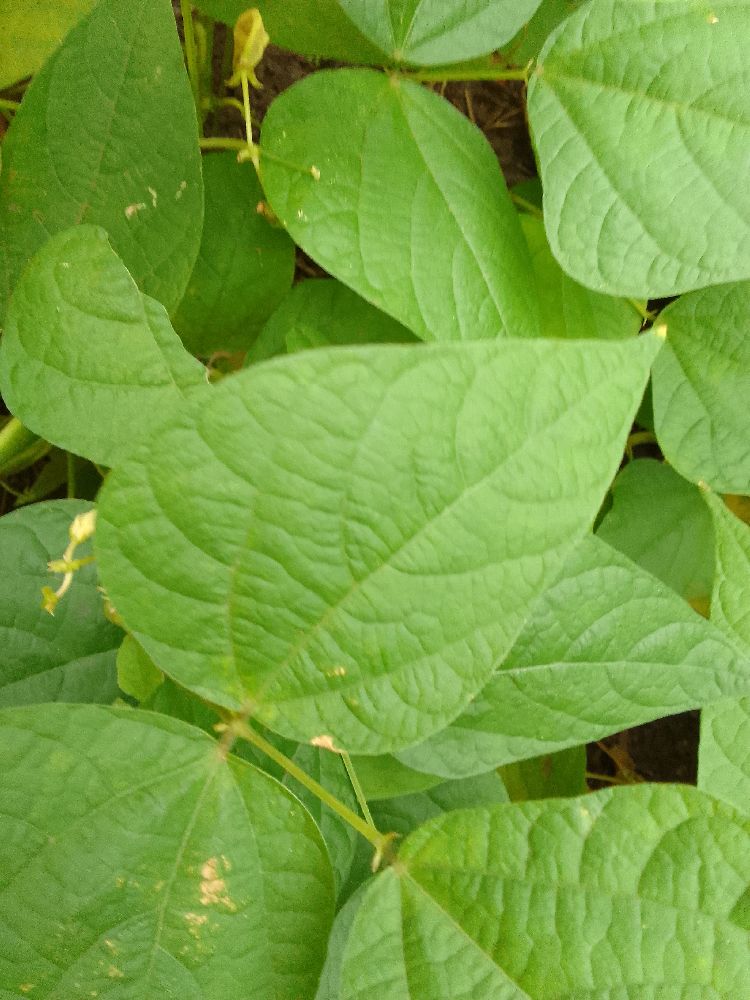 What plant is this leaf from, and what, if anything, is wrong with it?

common bean, healthy
